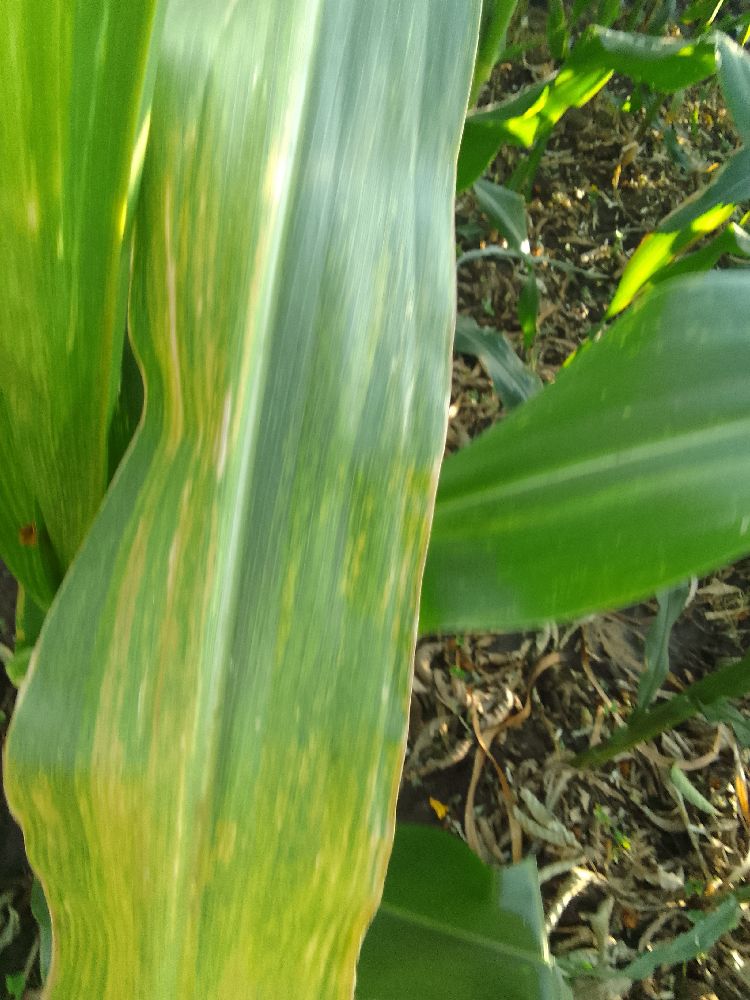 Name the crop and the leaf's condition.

maize, maize lethal necrosis
